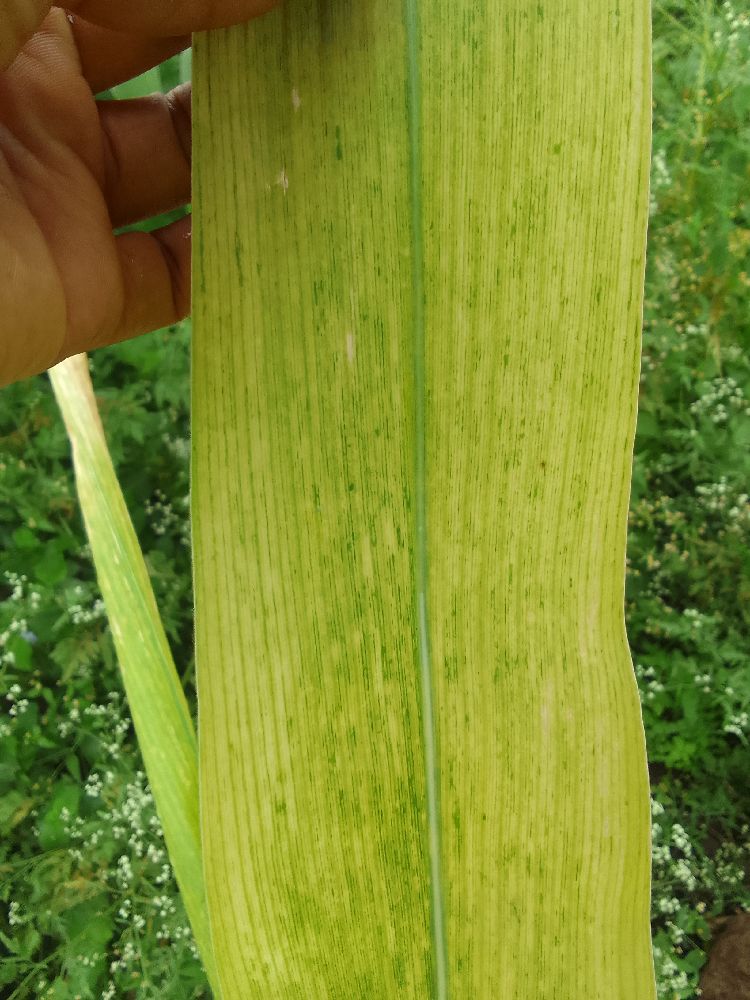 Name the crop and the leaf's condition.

maize, maize lethal necrosis
